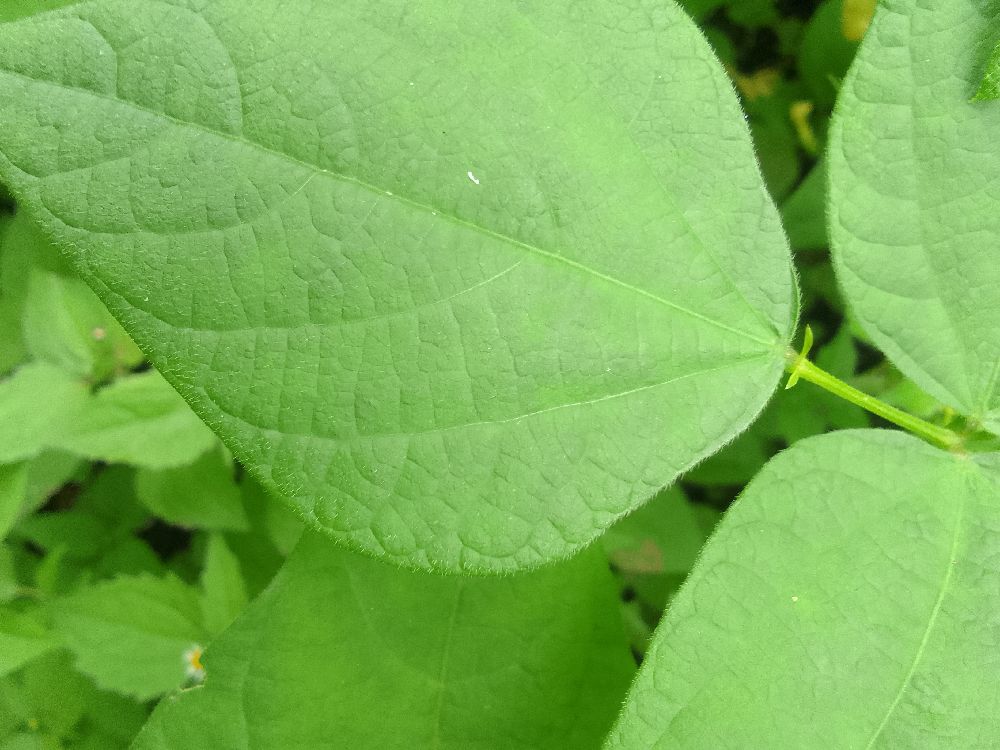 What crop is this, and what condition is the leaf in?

common bean, healthy
